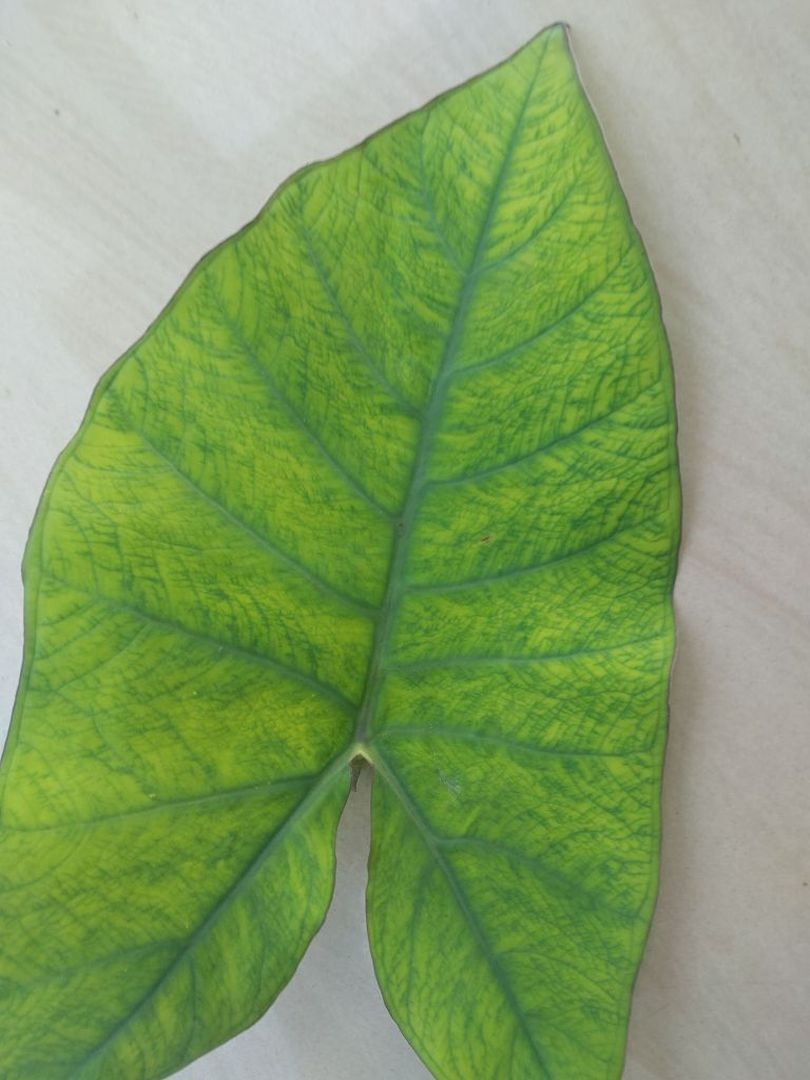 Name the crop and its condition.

taro, mosaic
